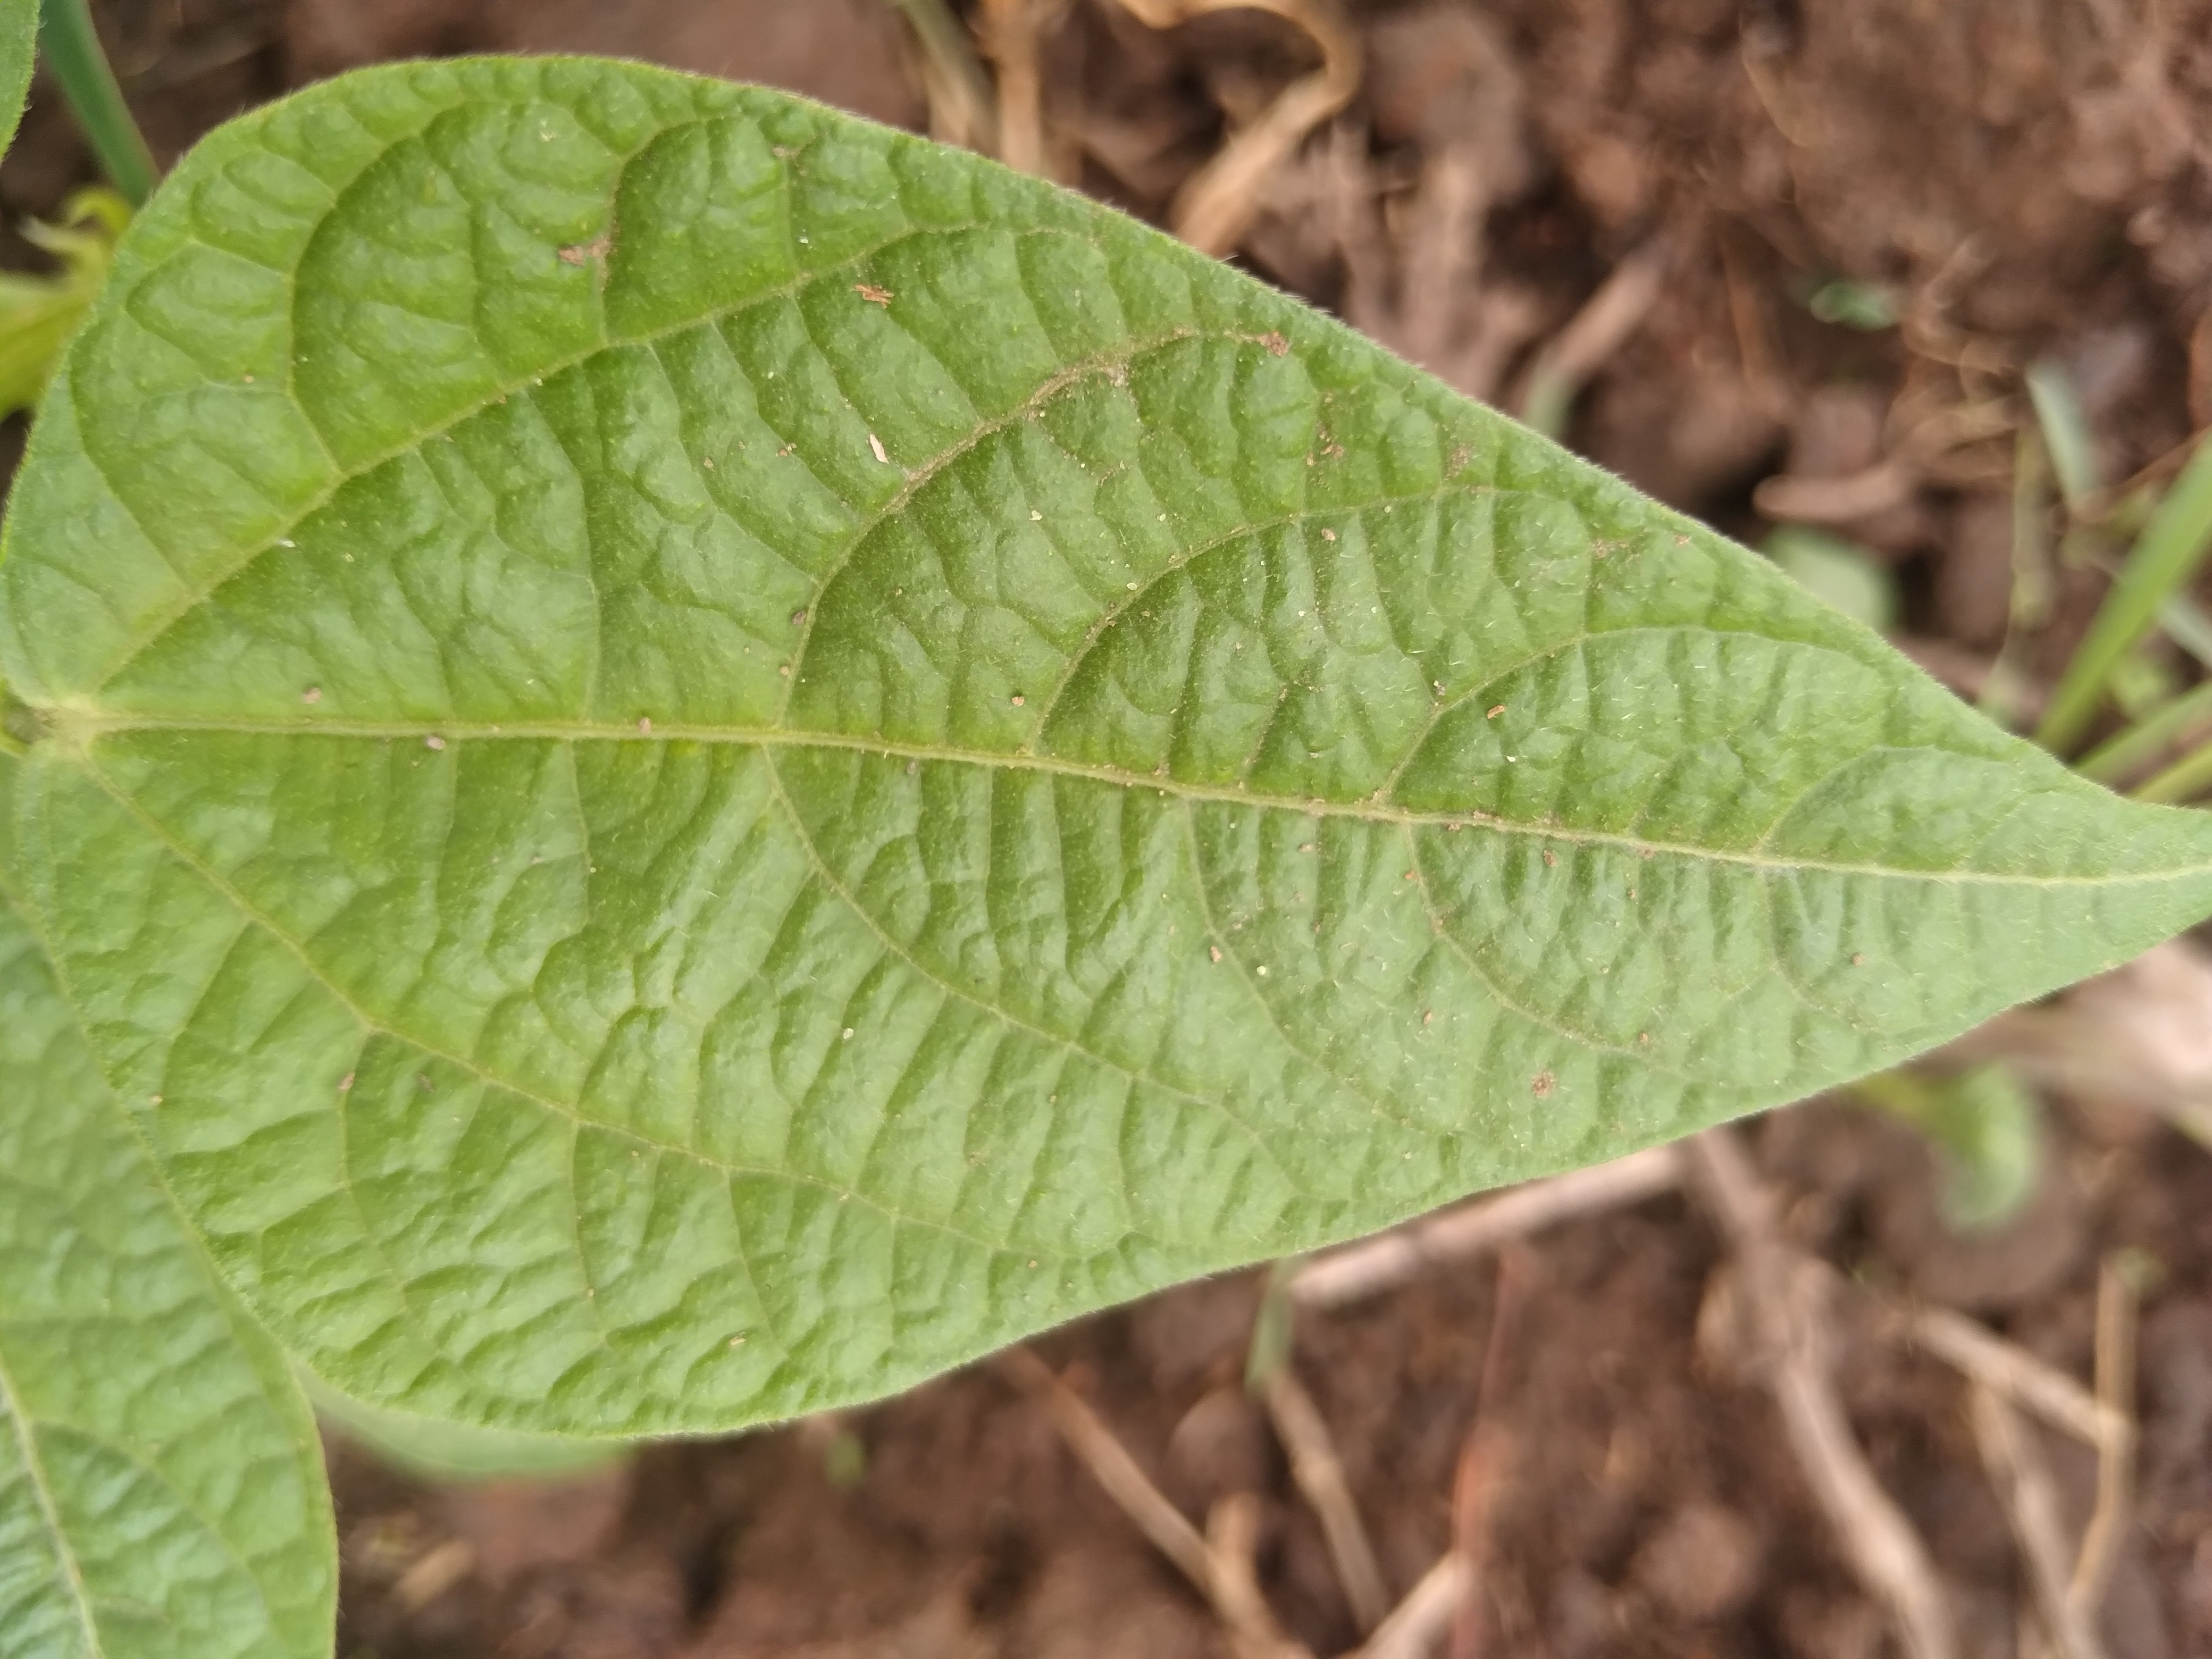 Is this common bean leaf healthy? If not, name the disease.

healthy
